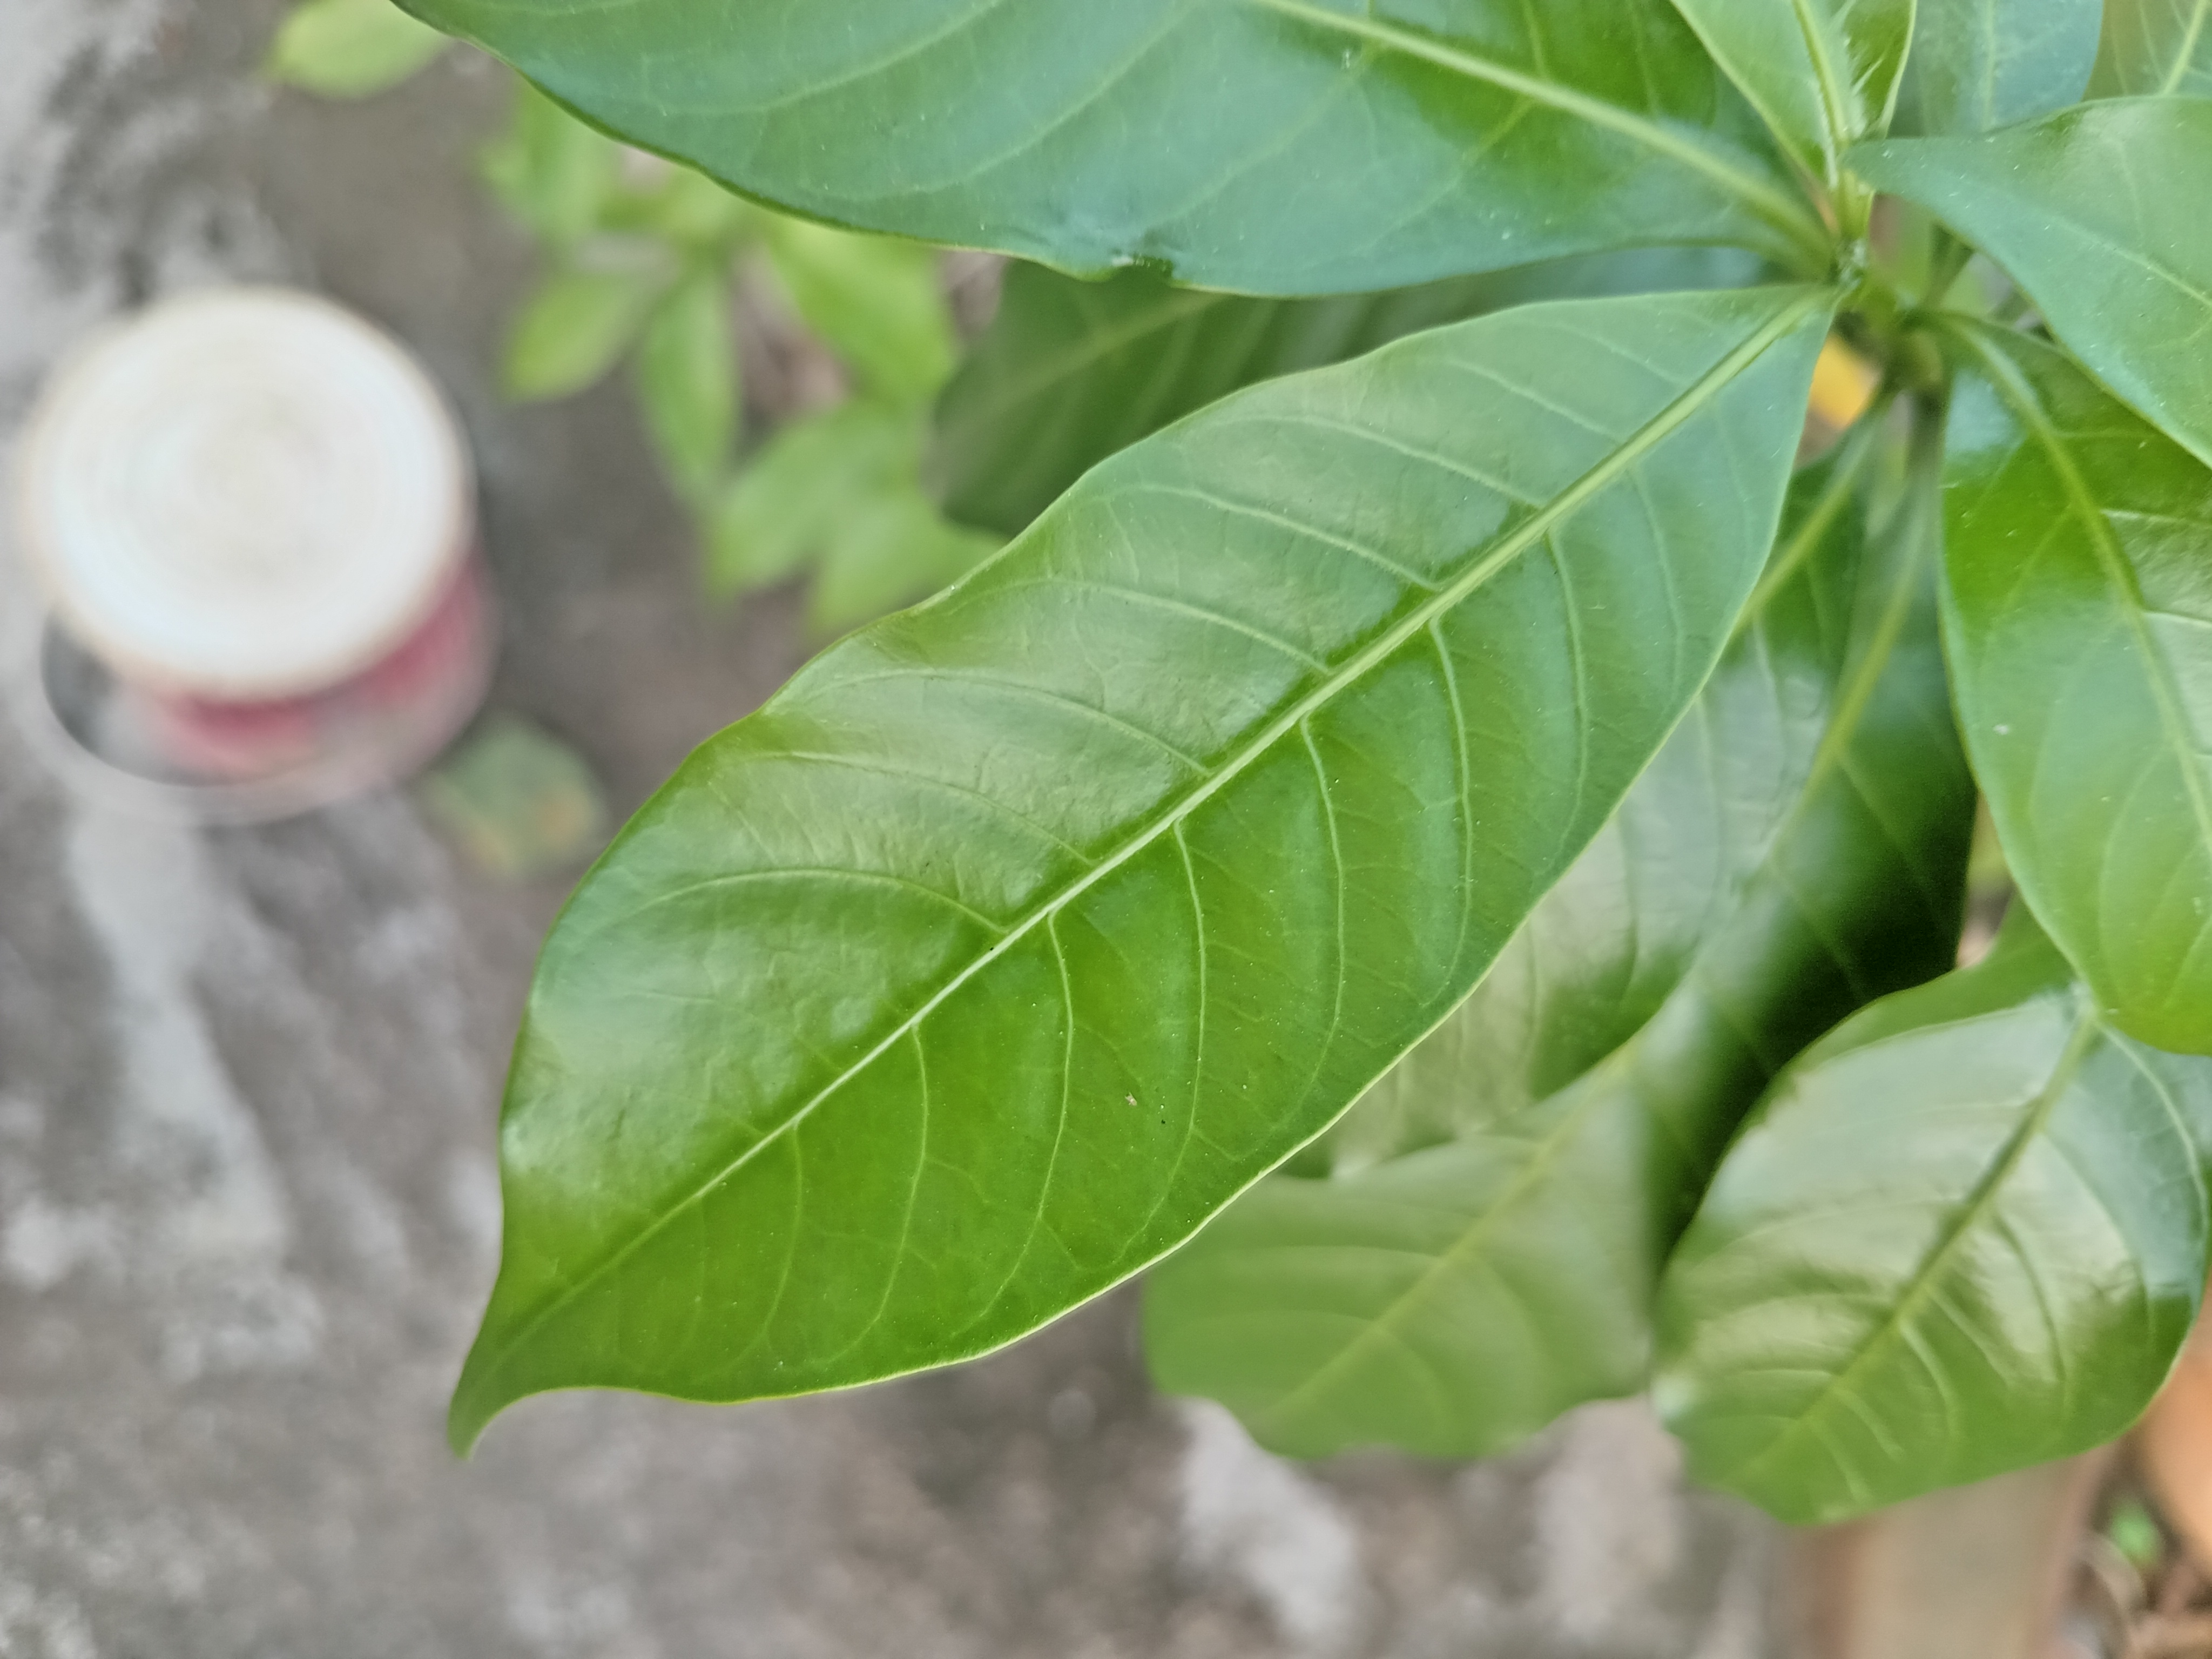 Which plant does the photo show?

togor
